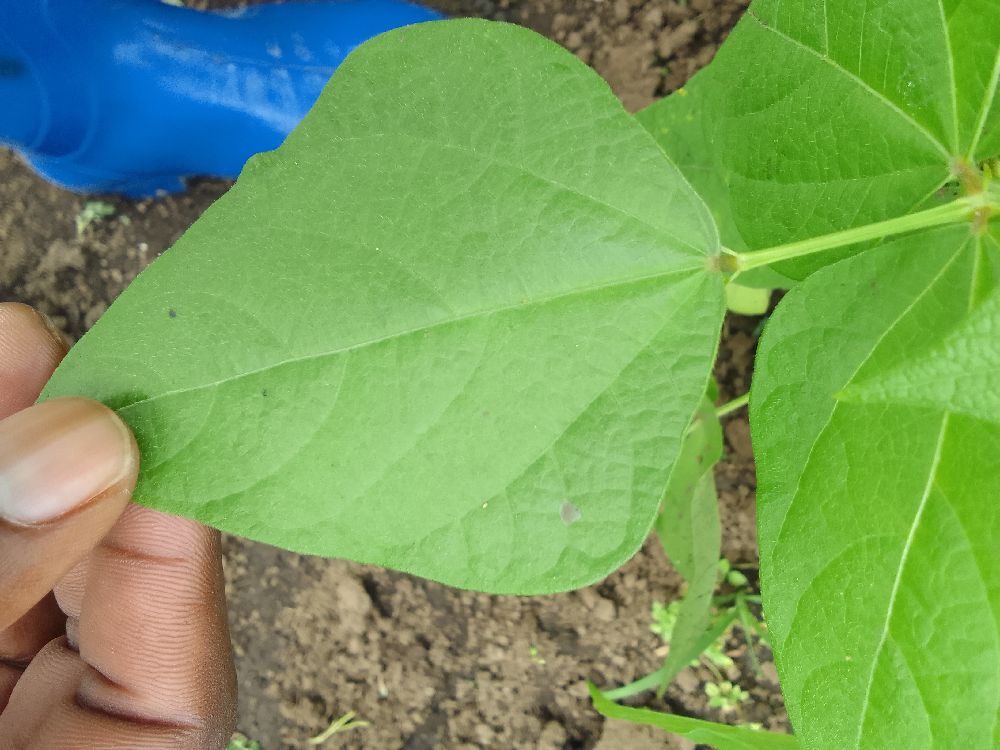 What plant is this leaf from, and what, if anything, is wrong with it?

common bean, healthy
